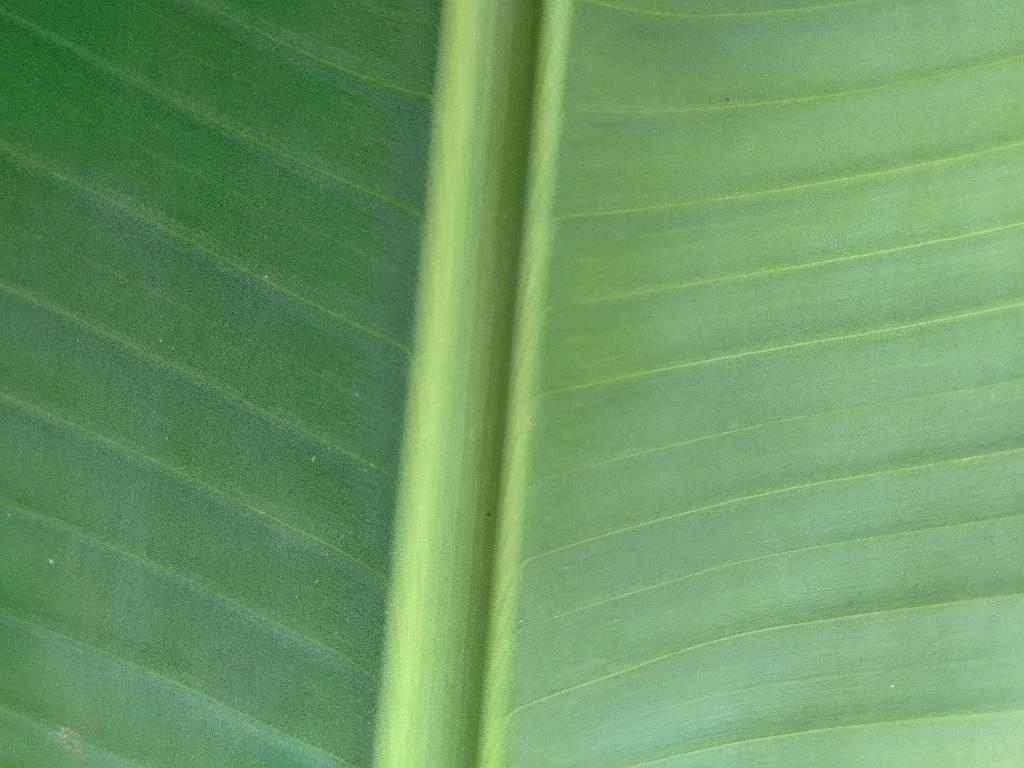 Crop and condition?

banana, healthy
